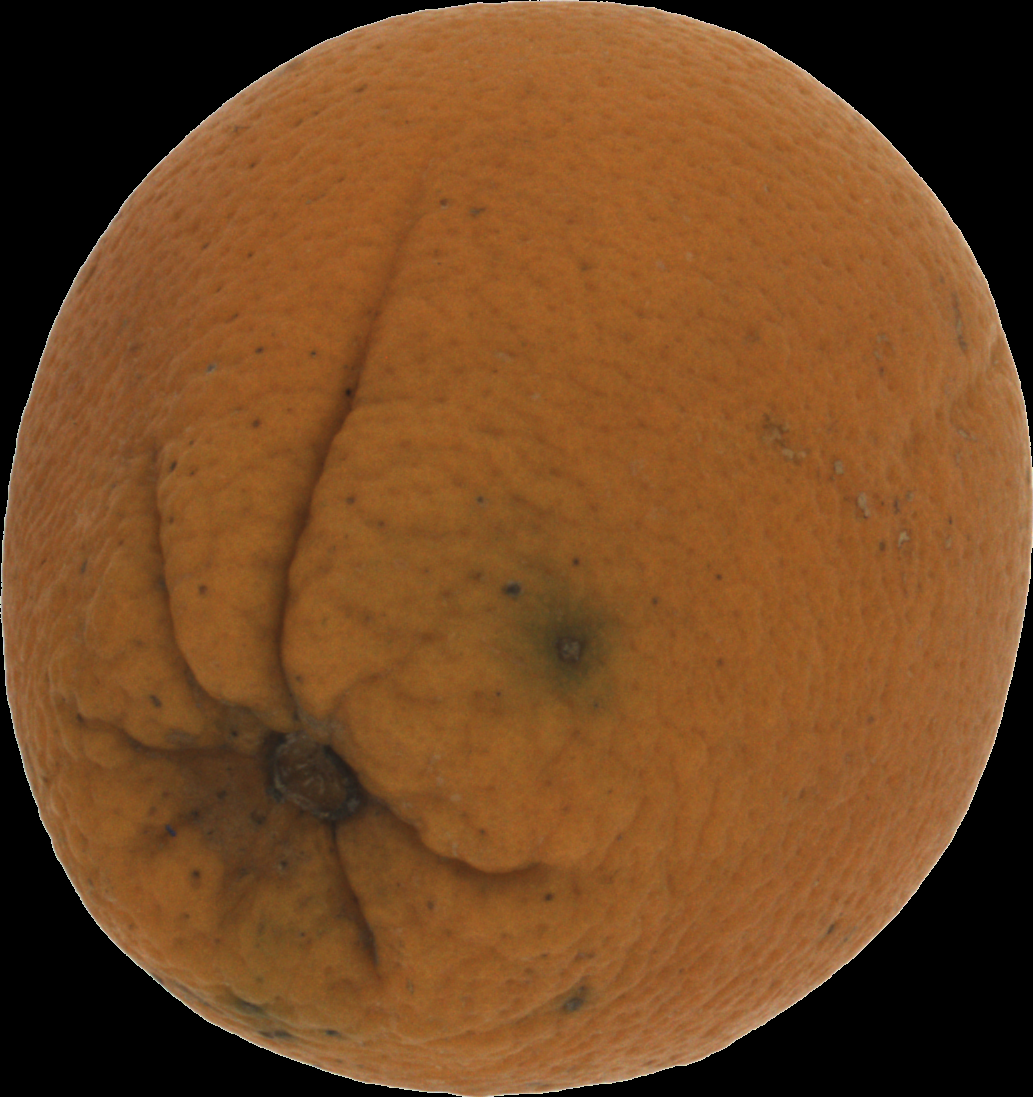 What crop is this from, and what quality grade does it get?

orange, bad
